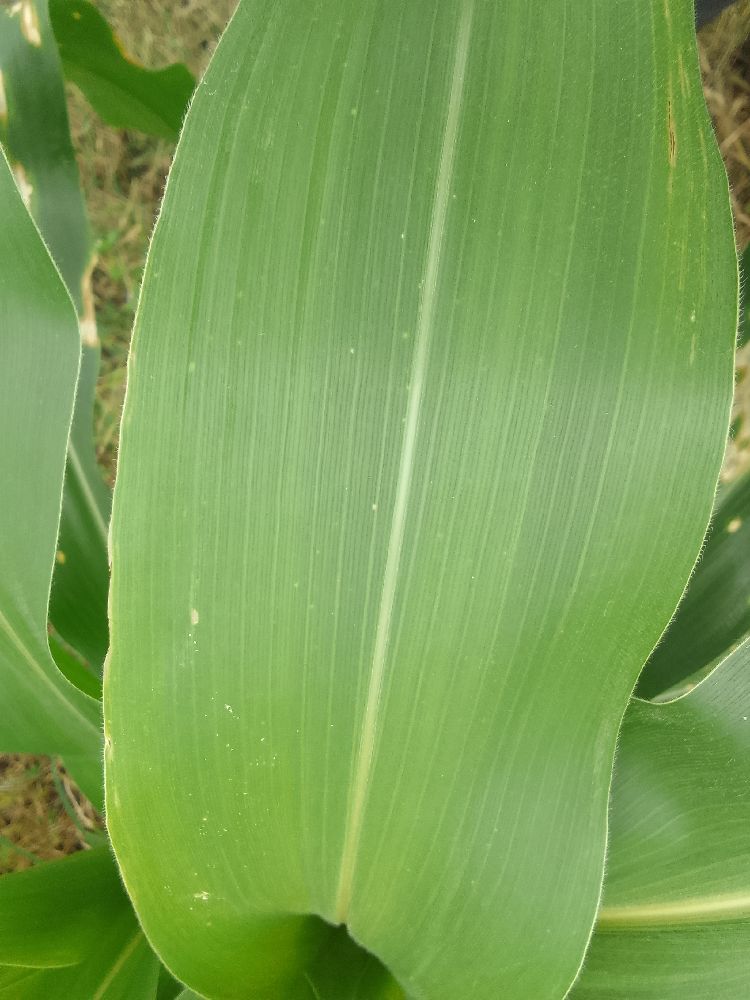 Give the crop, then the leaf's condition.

maize, healthy
